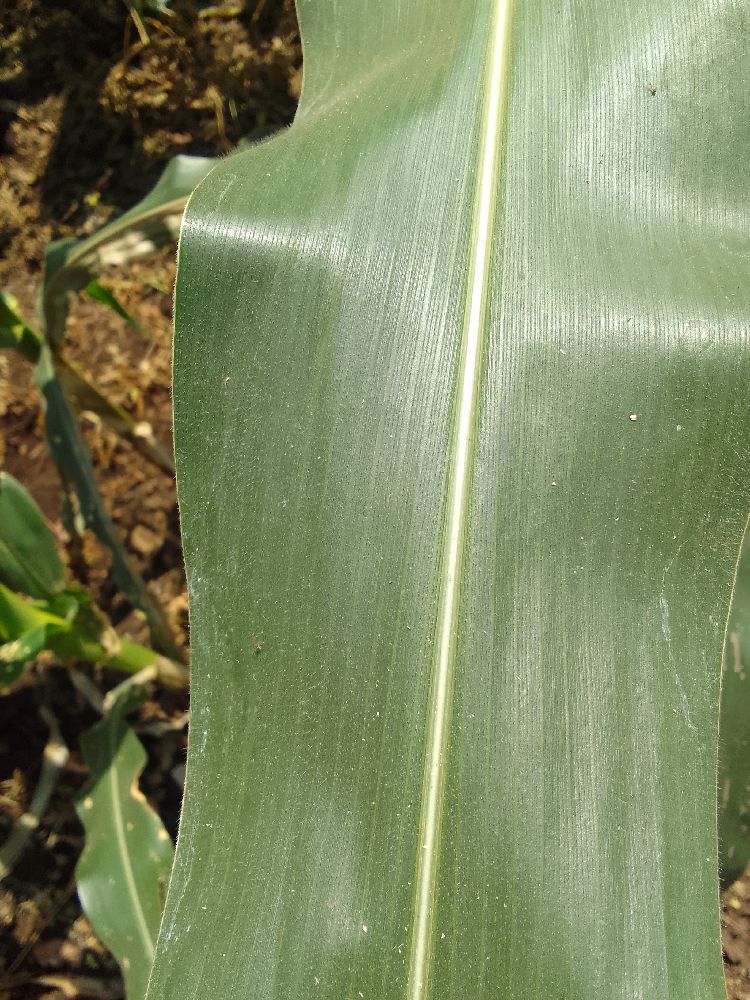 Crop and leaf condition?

maize, healthy
